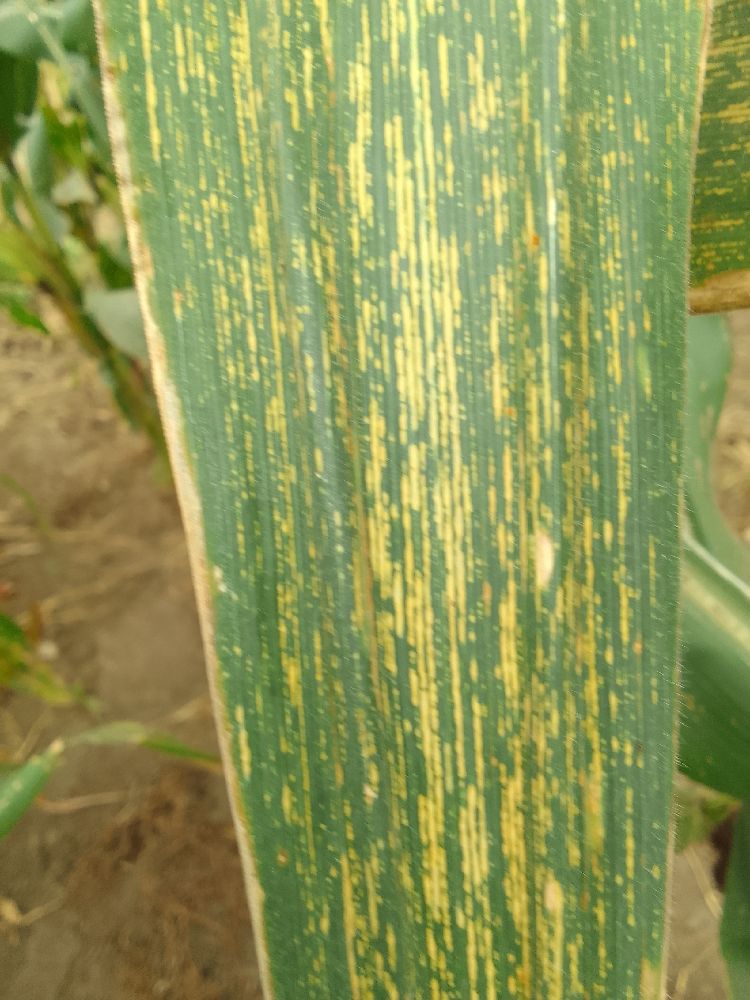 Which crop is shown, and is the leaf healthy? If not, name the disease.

maize, maize streak virus
